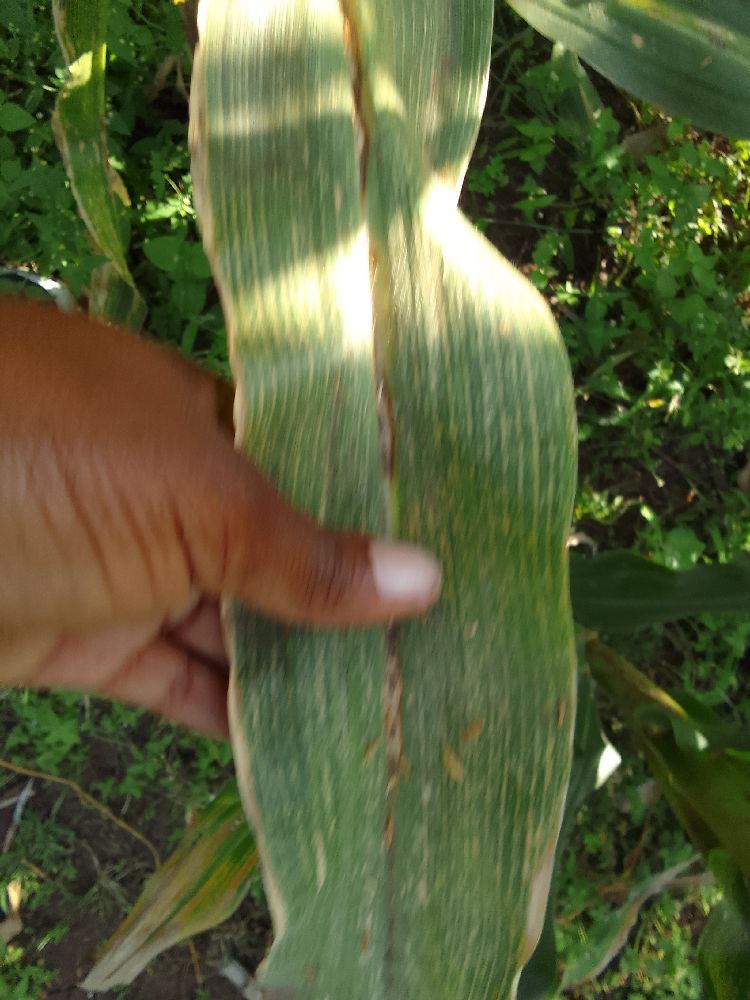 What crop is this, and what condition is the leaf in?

maize, maize lethal necrosis
